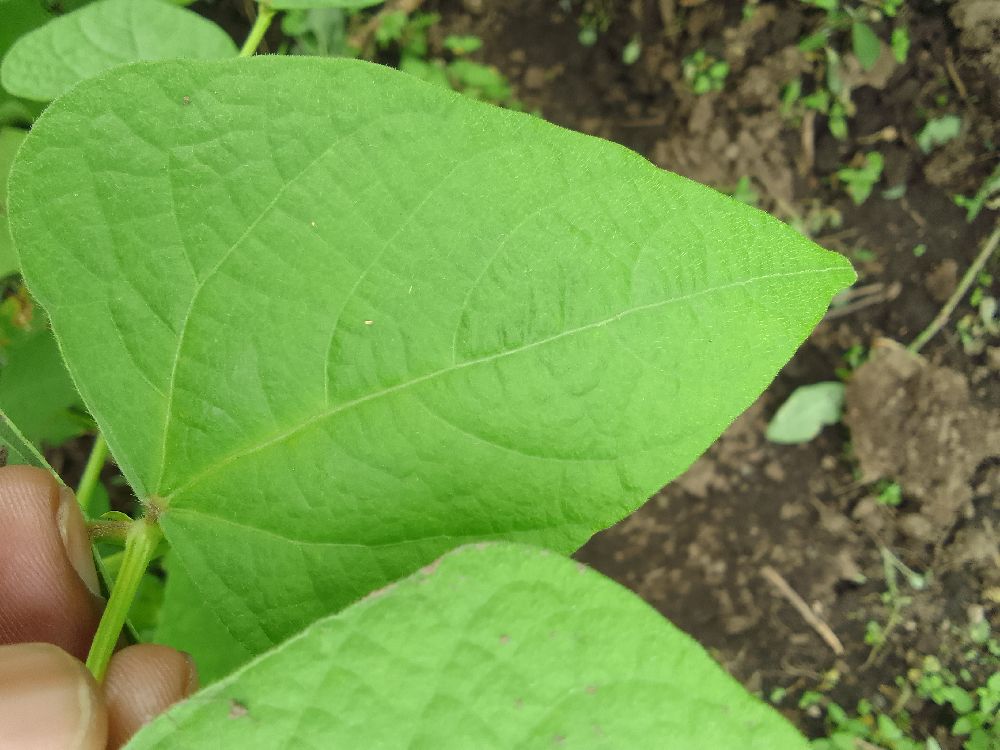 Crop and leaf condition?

common bean, healthy
